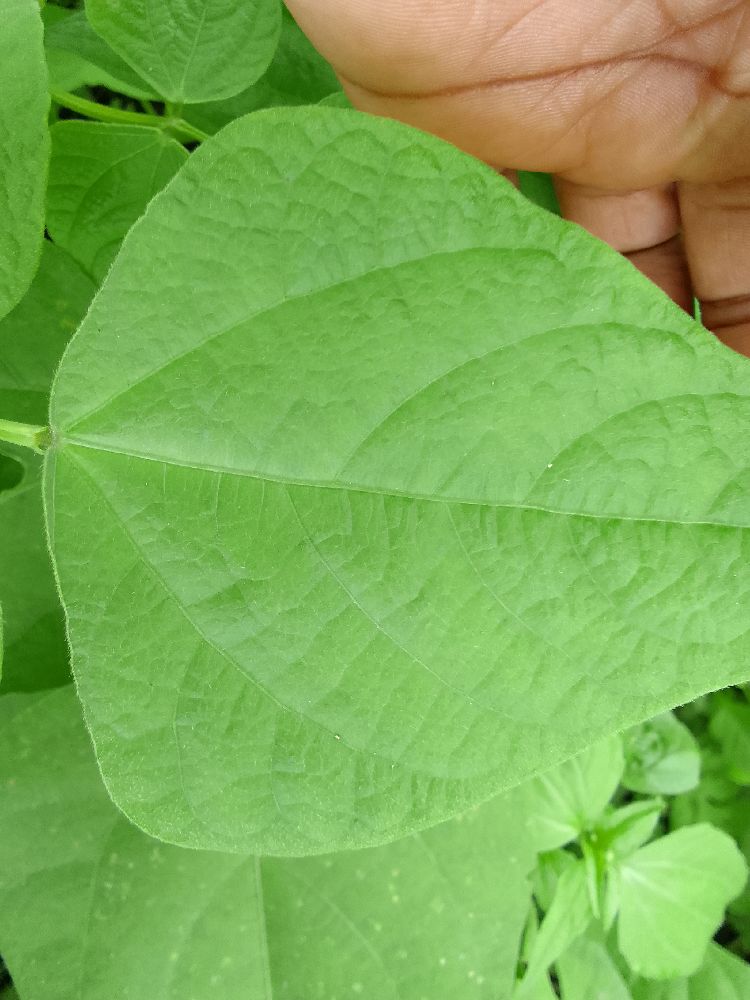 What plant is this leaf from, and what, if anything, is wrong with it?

common bean, healthy
